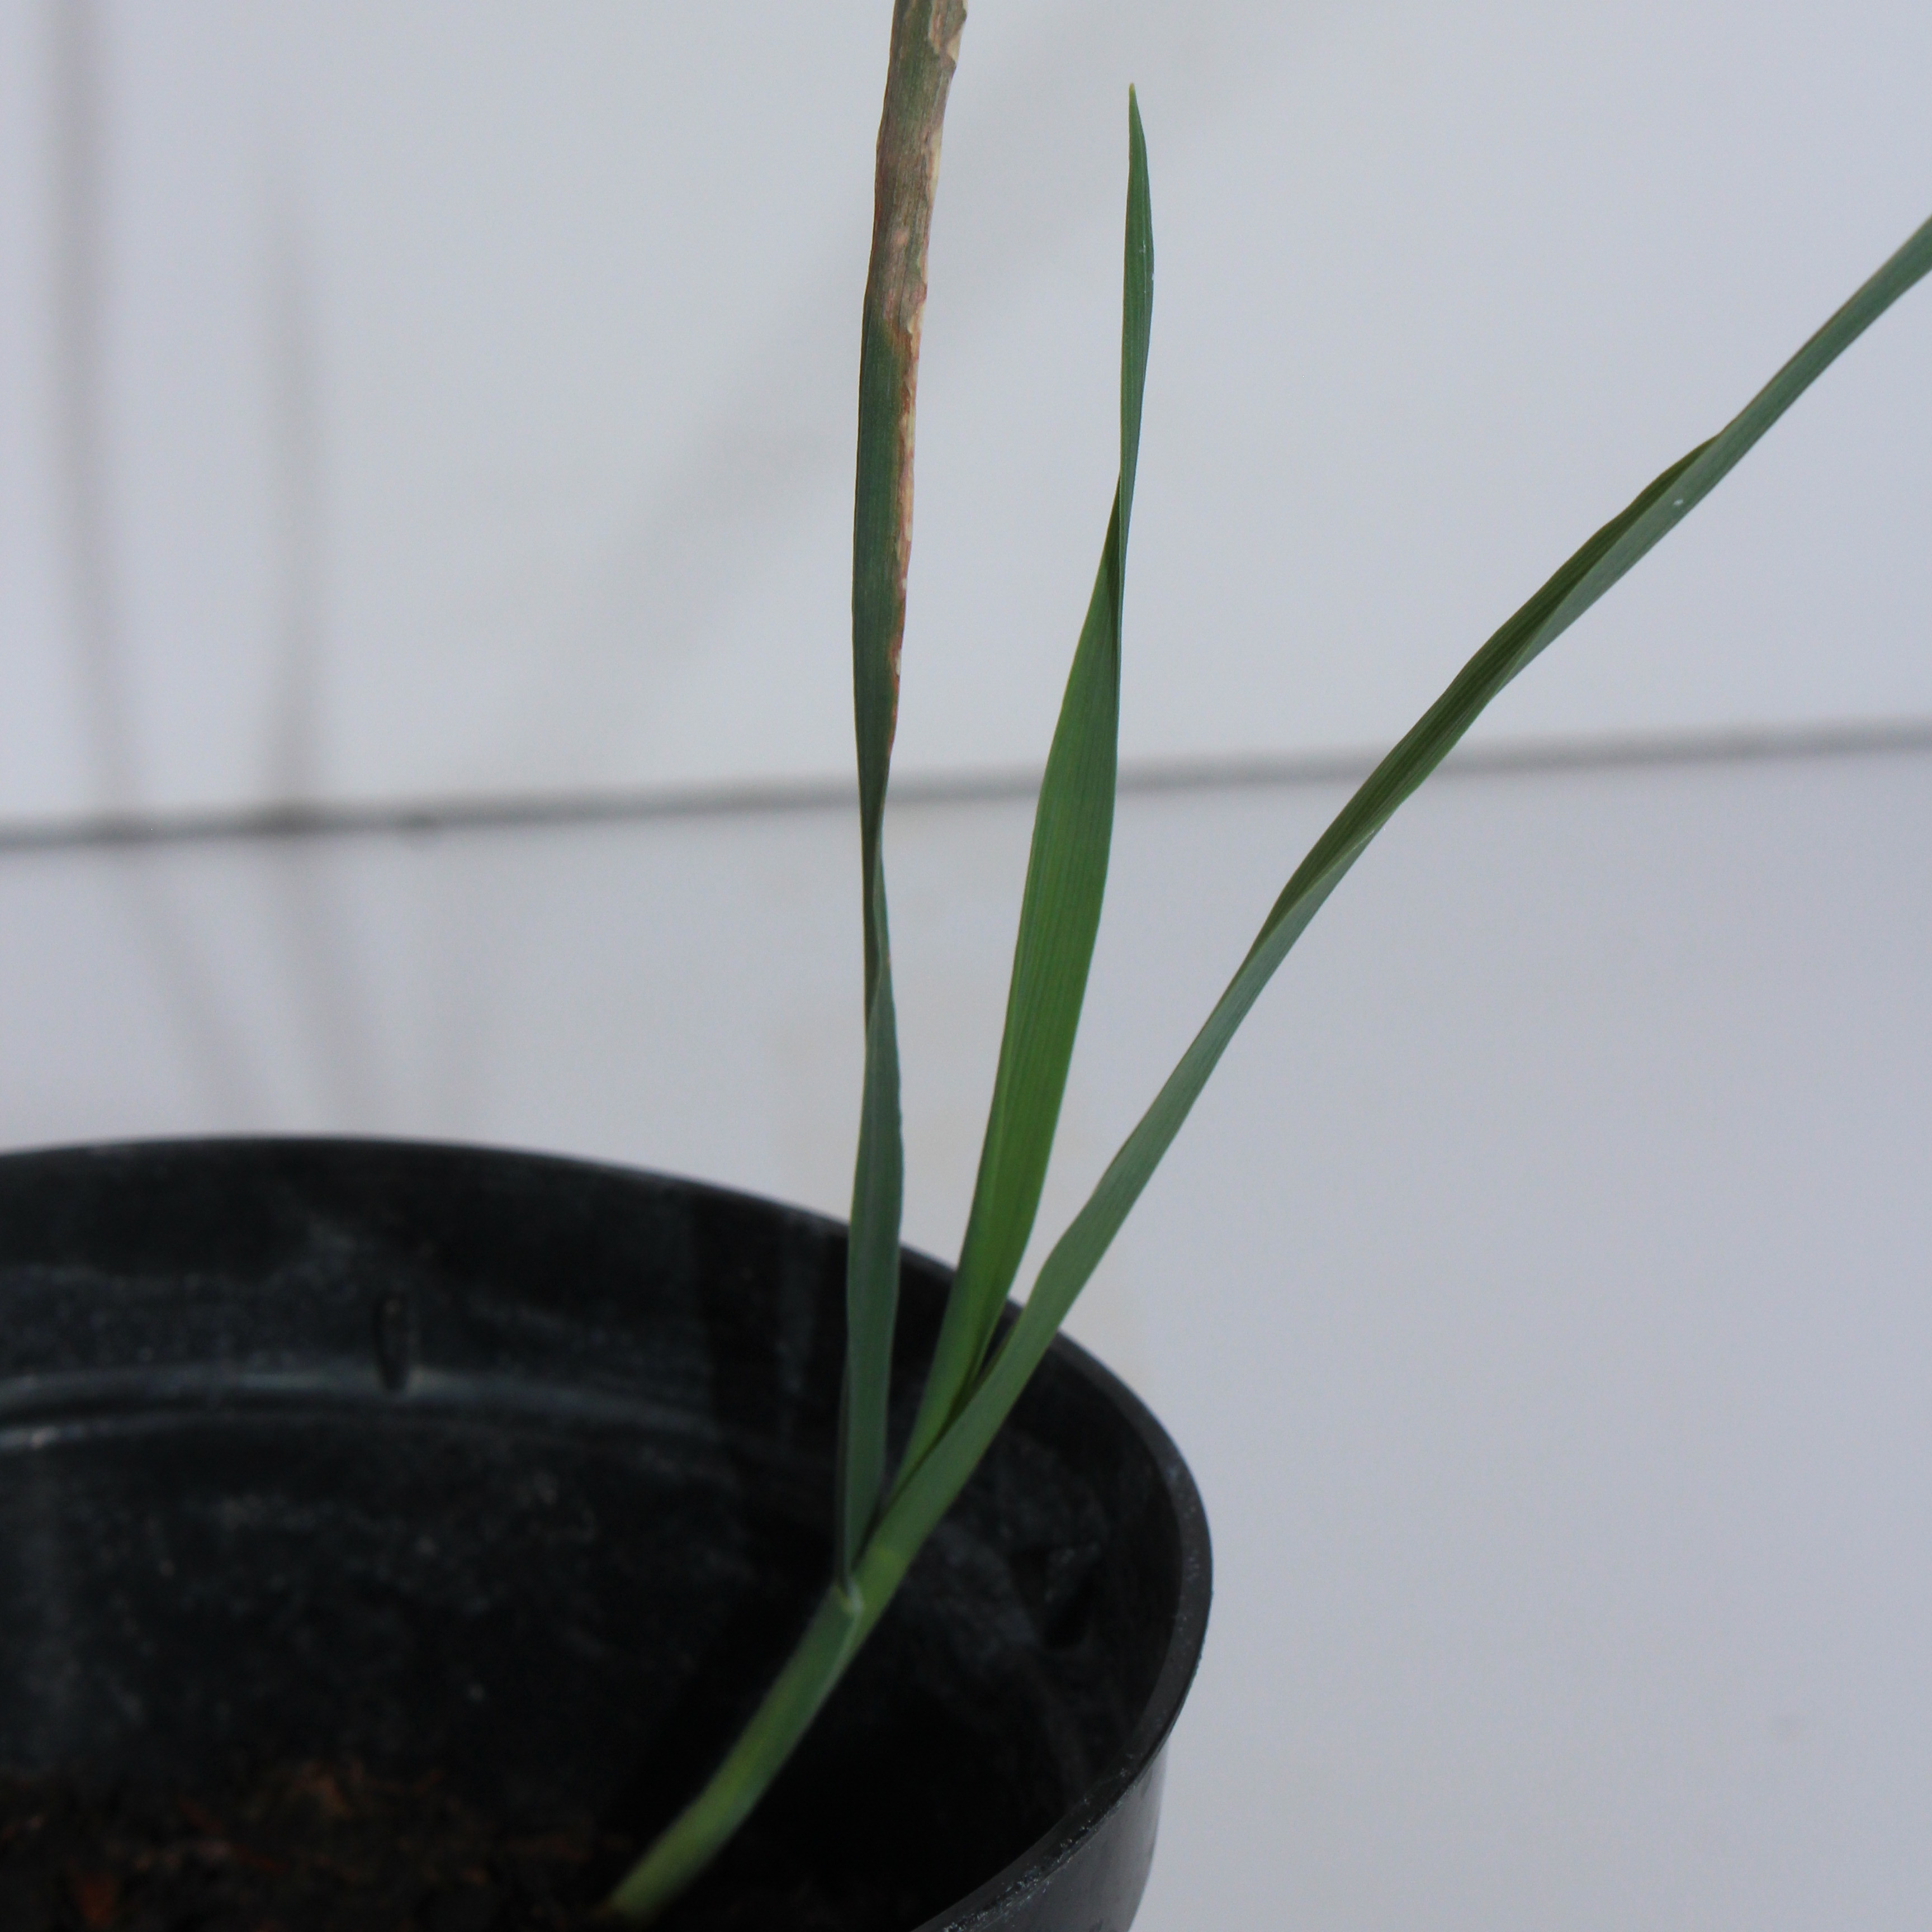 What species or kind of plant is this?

Avena sterilis
